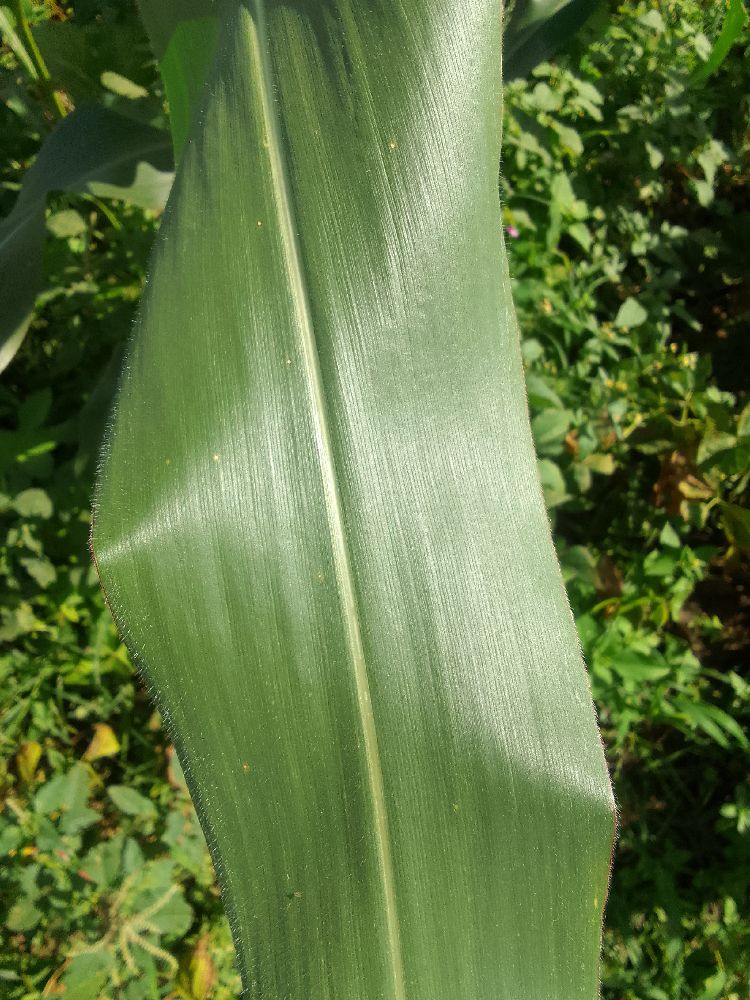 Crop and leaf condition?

maize, healthy
